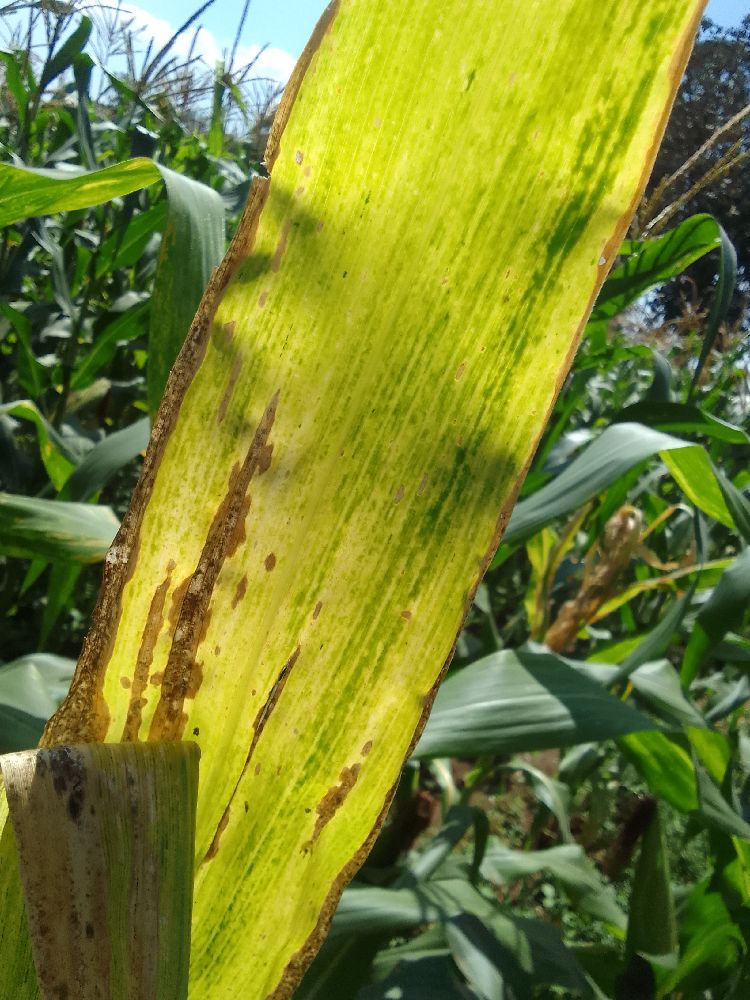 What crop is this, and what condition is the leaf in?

maize, maize lethal necrosis
